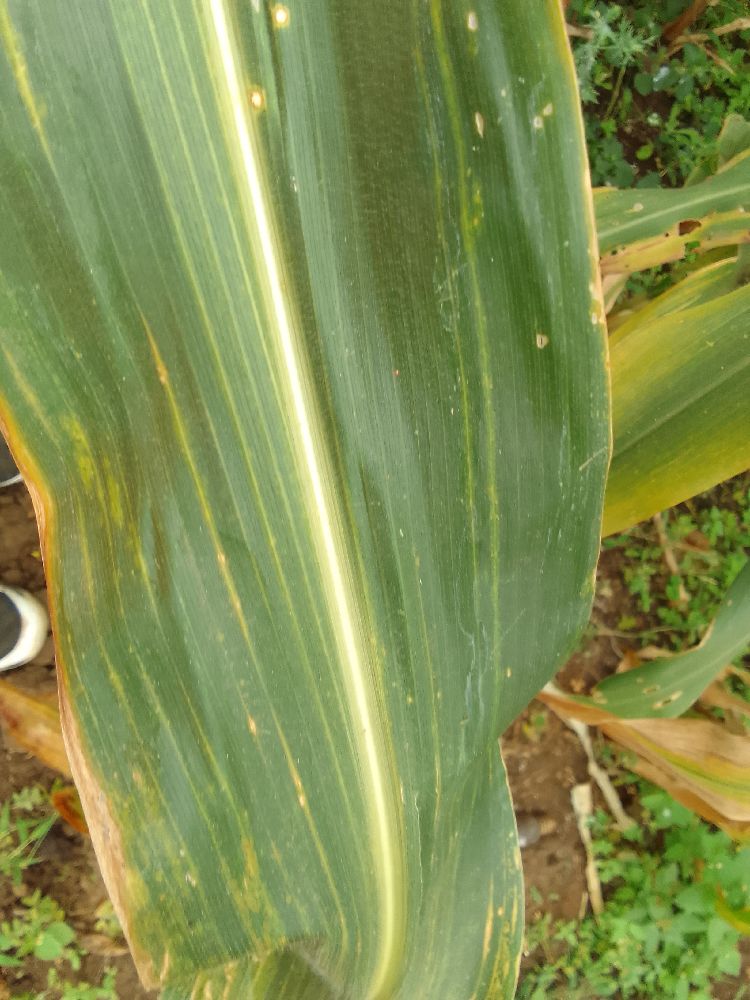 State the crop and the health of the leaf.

maize, maize lethal necrosis
